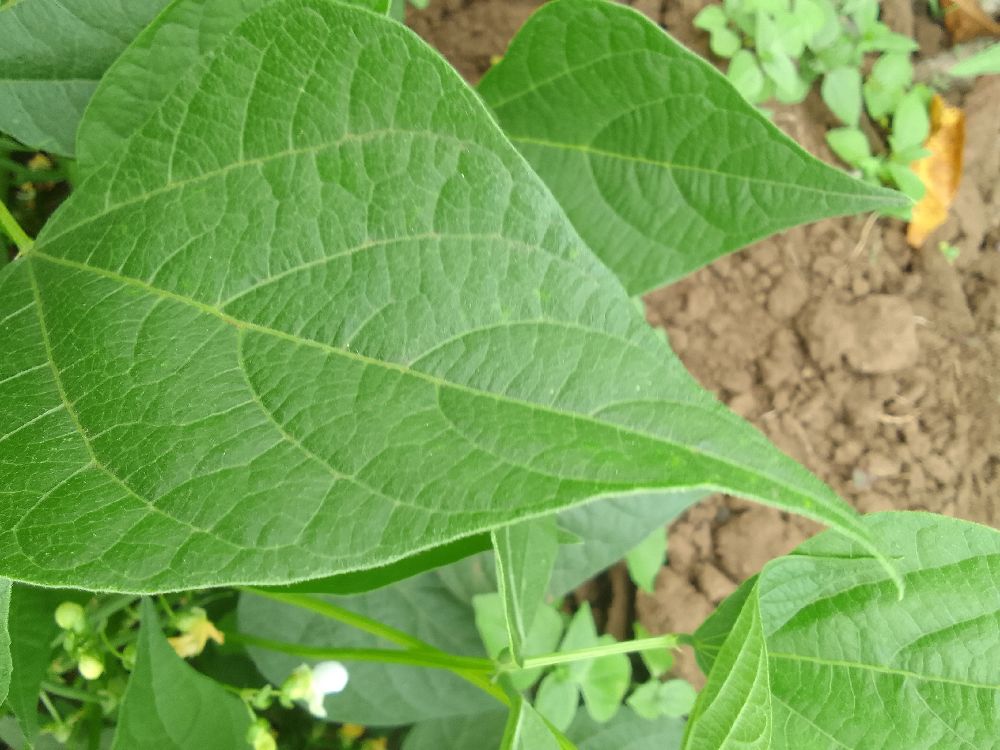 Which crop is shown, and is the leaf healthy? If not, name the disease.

common bean, healthy
